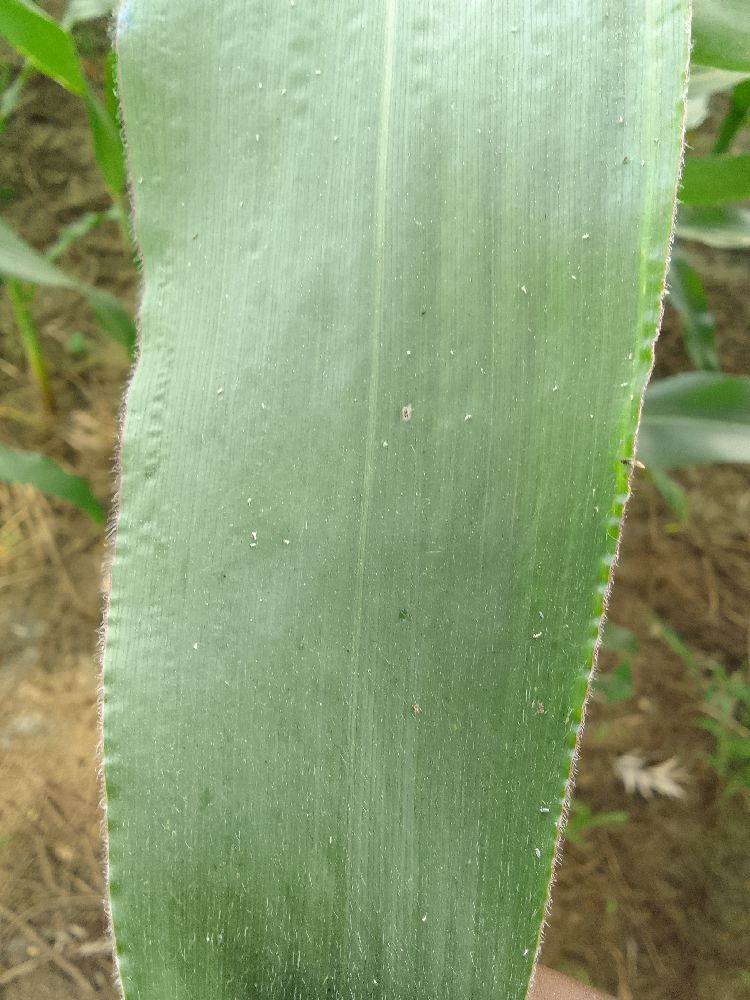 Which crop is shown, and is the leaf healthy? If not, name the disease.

maize, healthy
